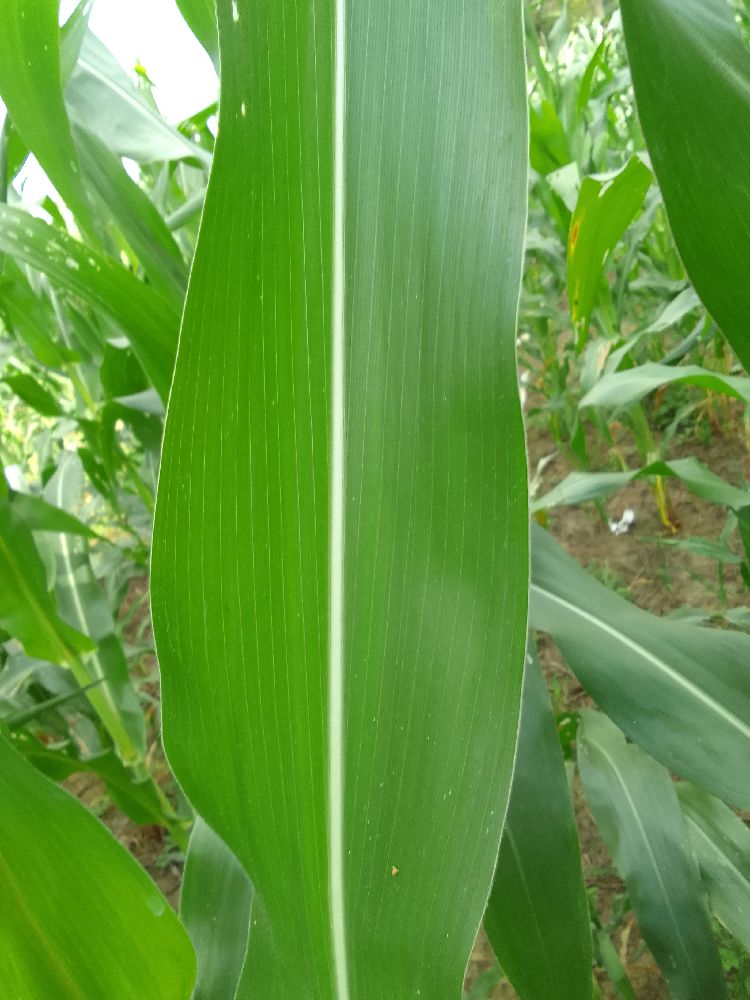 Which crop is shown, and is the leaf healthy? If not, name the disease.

maize, healthy
